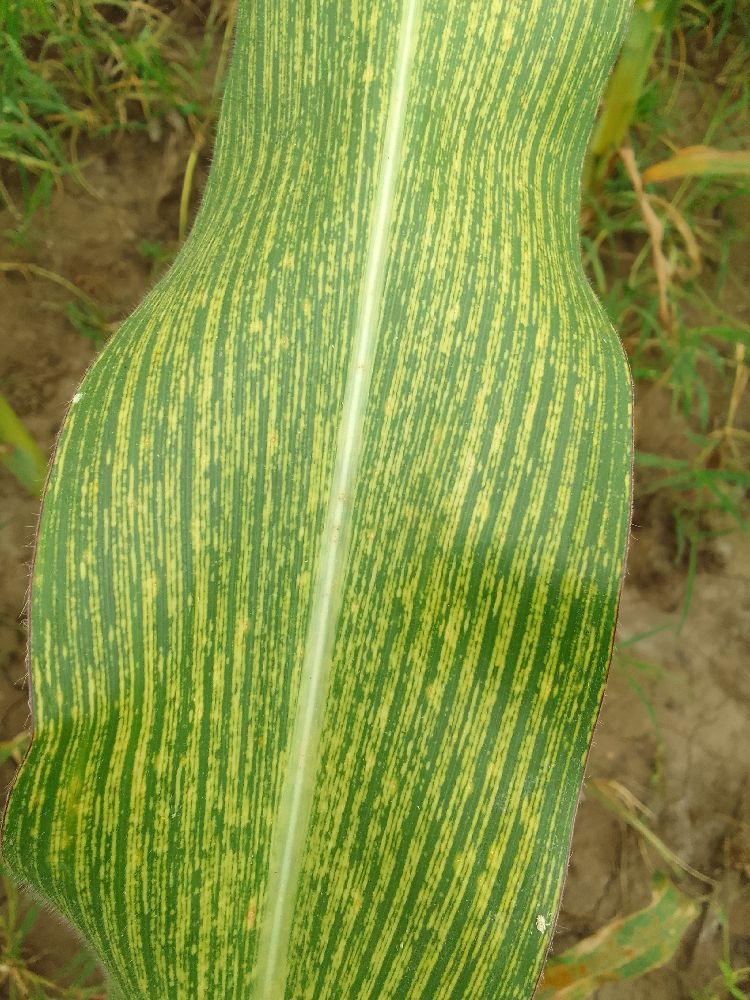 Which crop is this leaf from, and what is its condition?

maize, maize streak virus
